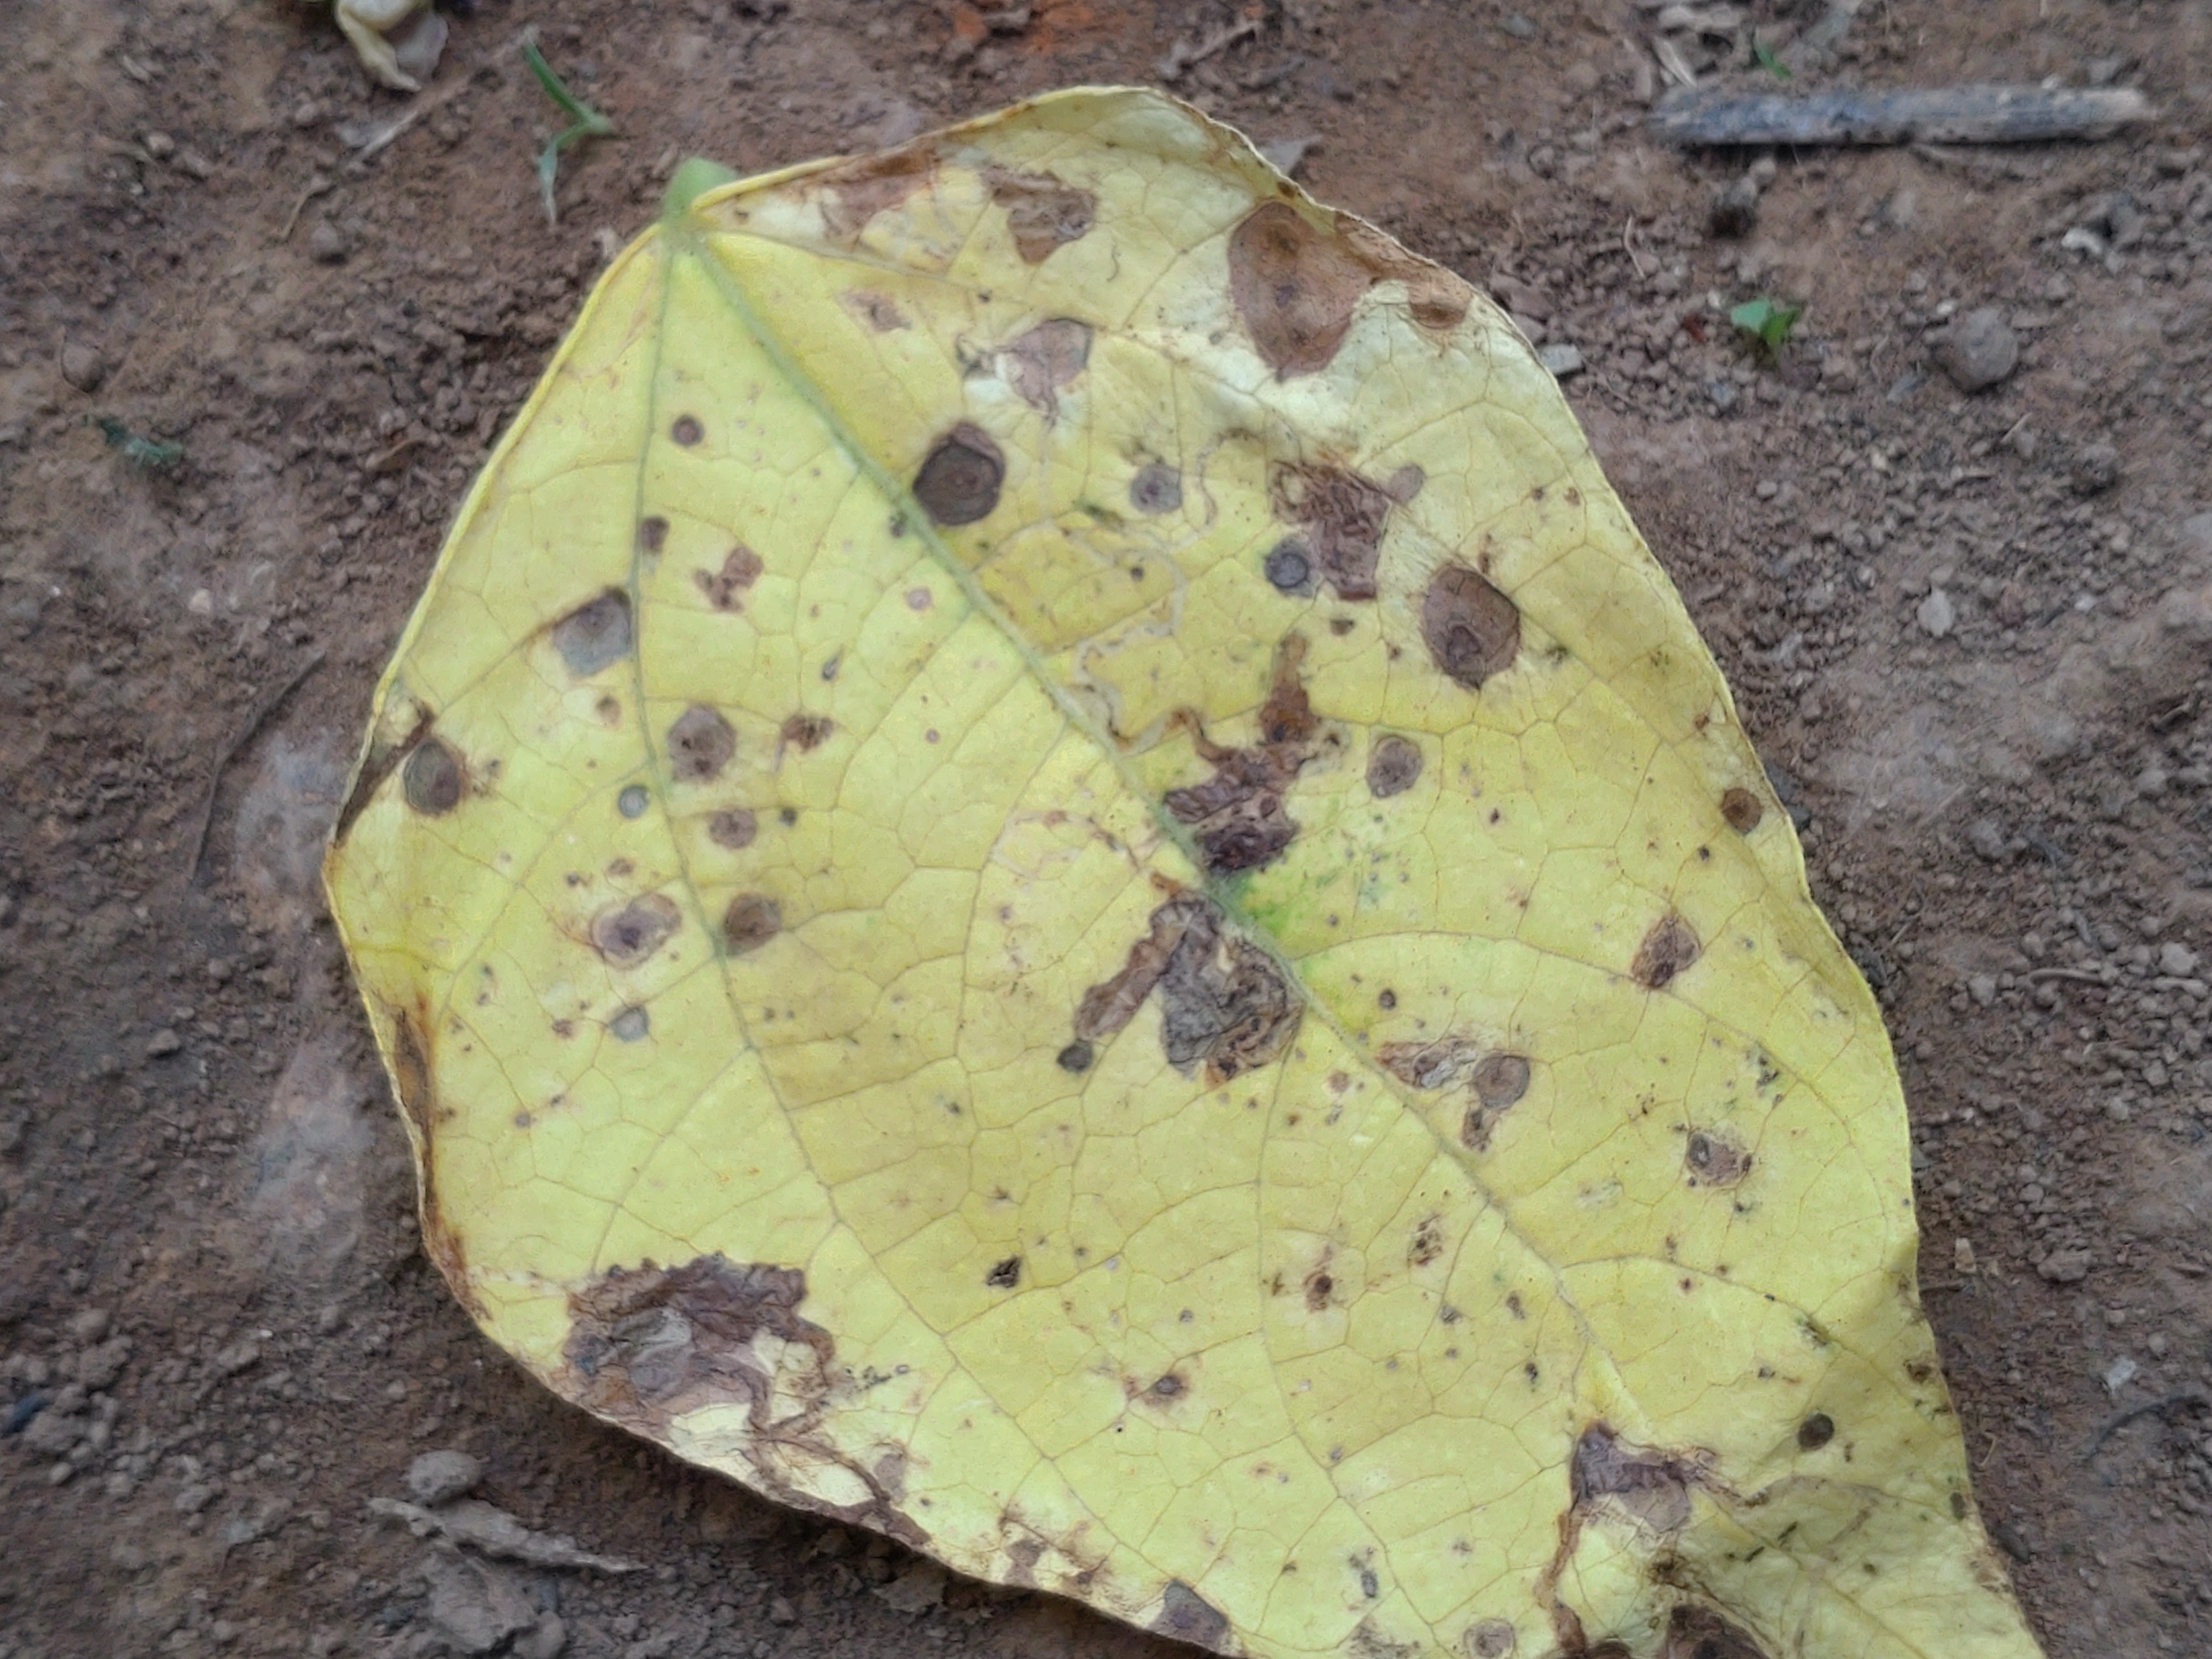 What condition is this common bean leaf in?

anthracnose
